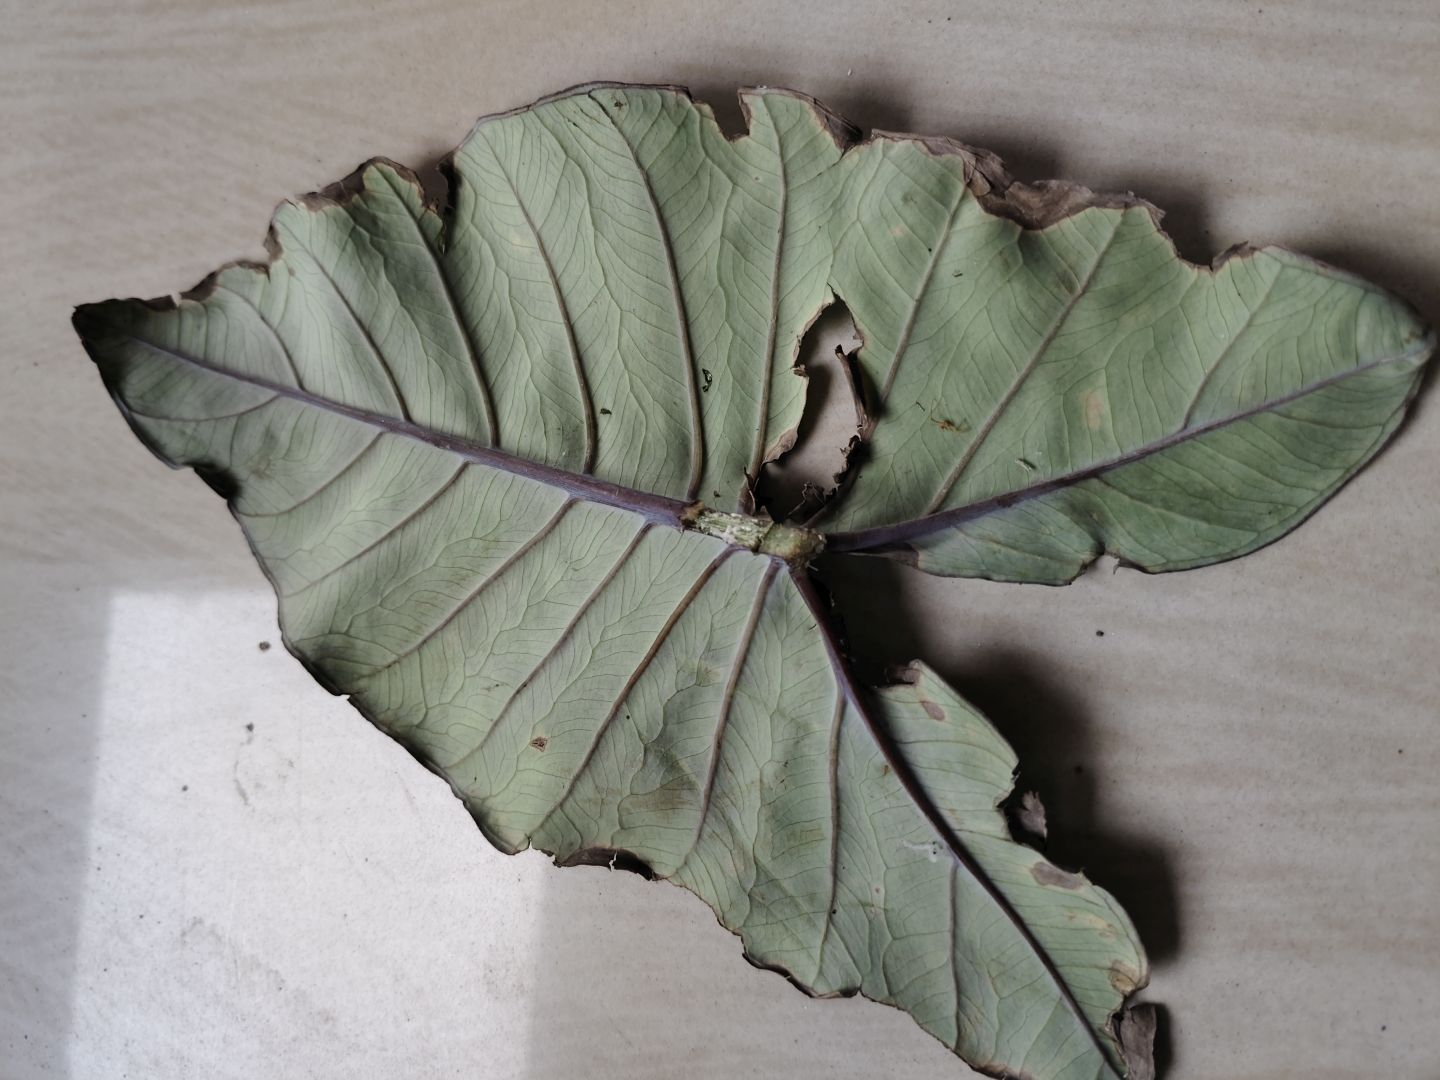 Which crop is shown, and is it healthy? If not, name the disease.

taro, leaf blight
